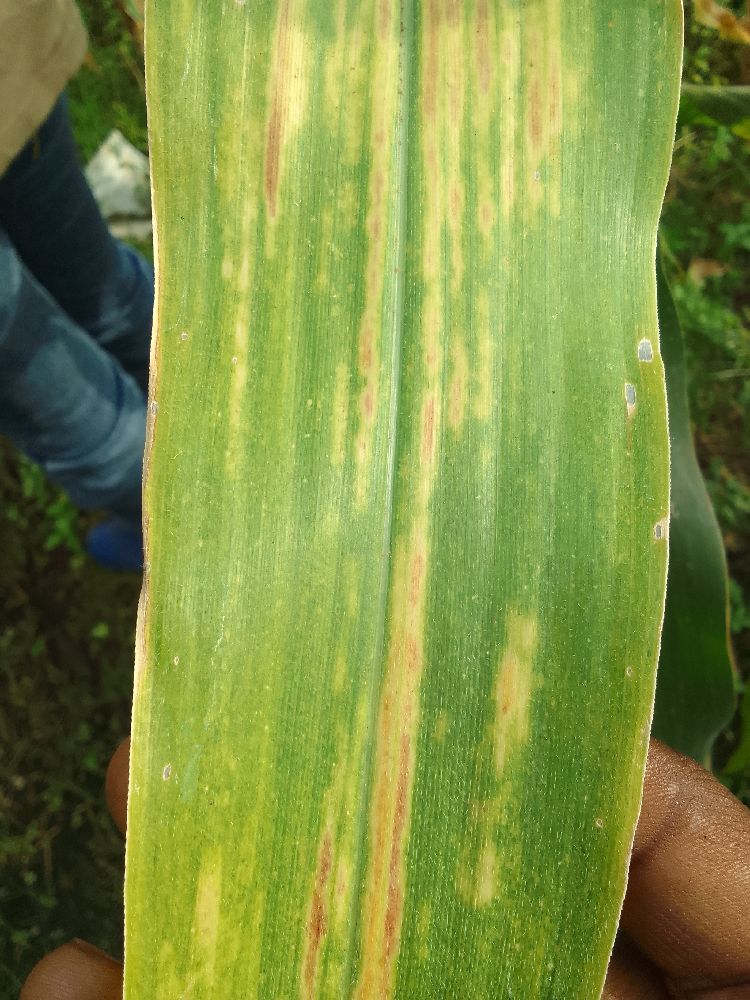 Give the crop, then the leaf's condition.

maize, maize lethal necrosis
